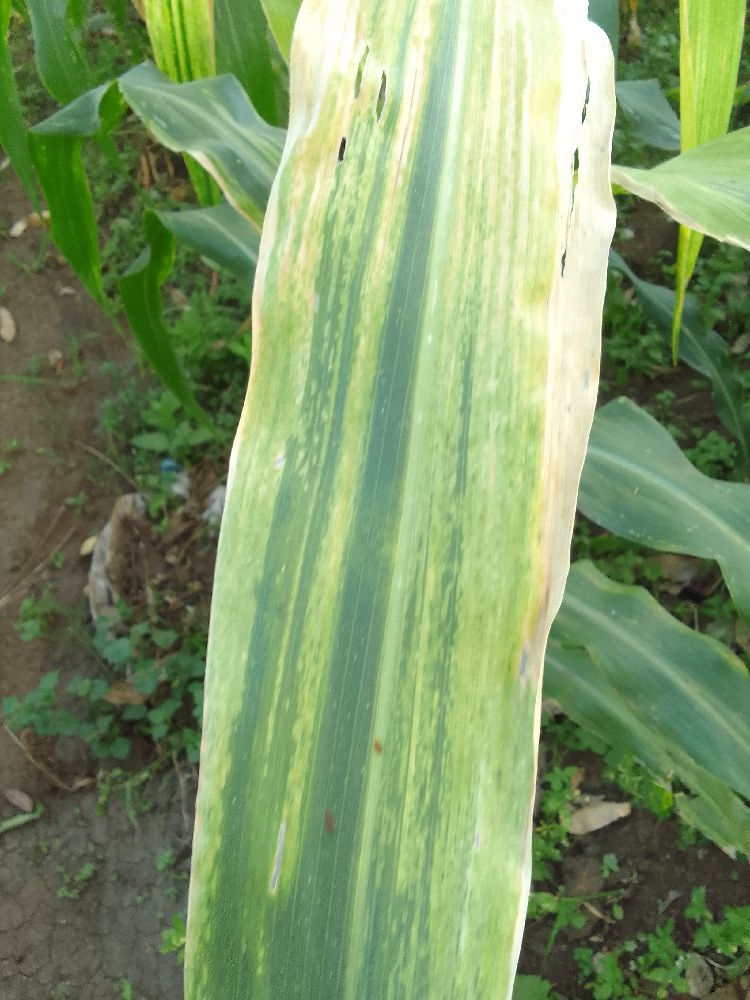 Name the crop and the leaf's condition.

maize, maize lethal necrosis
